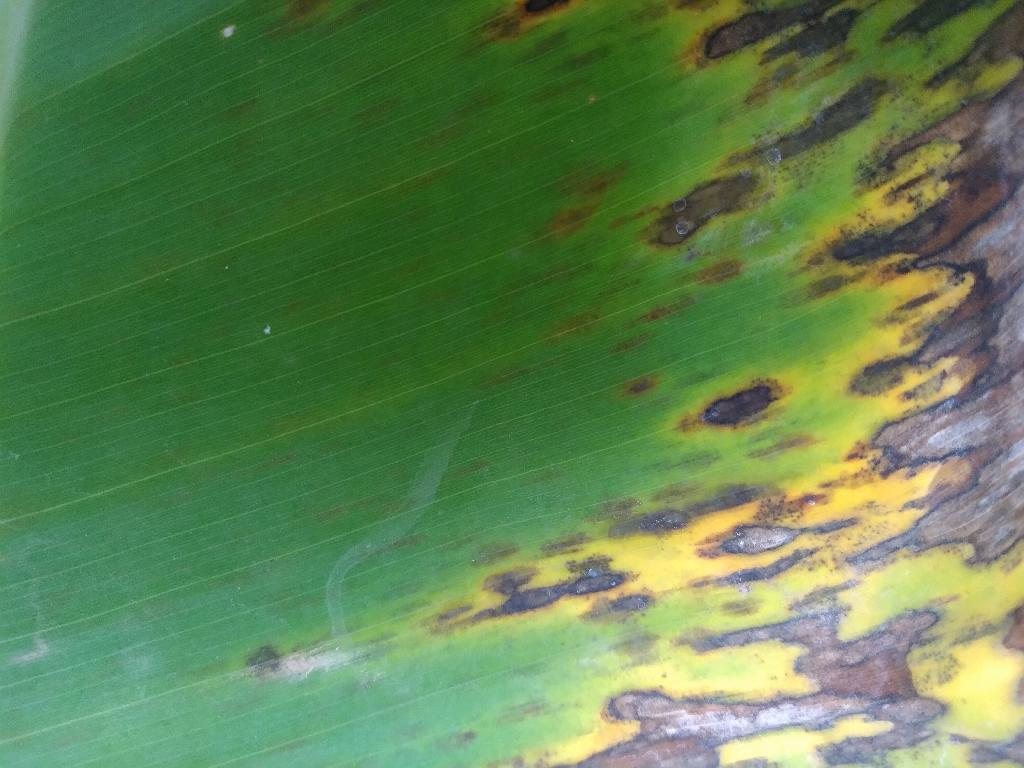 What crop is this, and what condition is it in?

banana, black sigatoka
